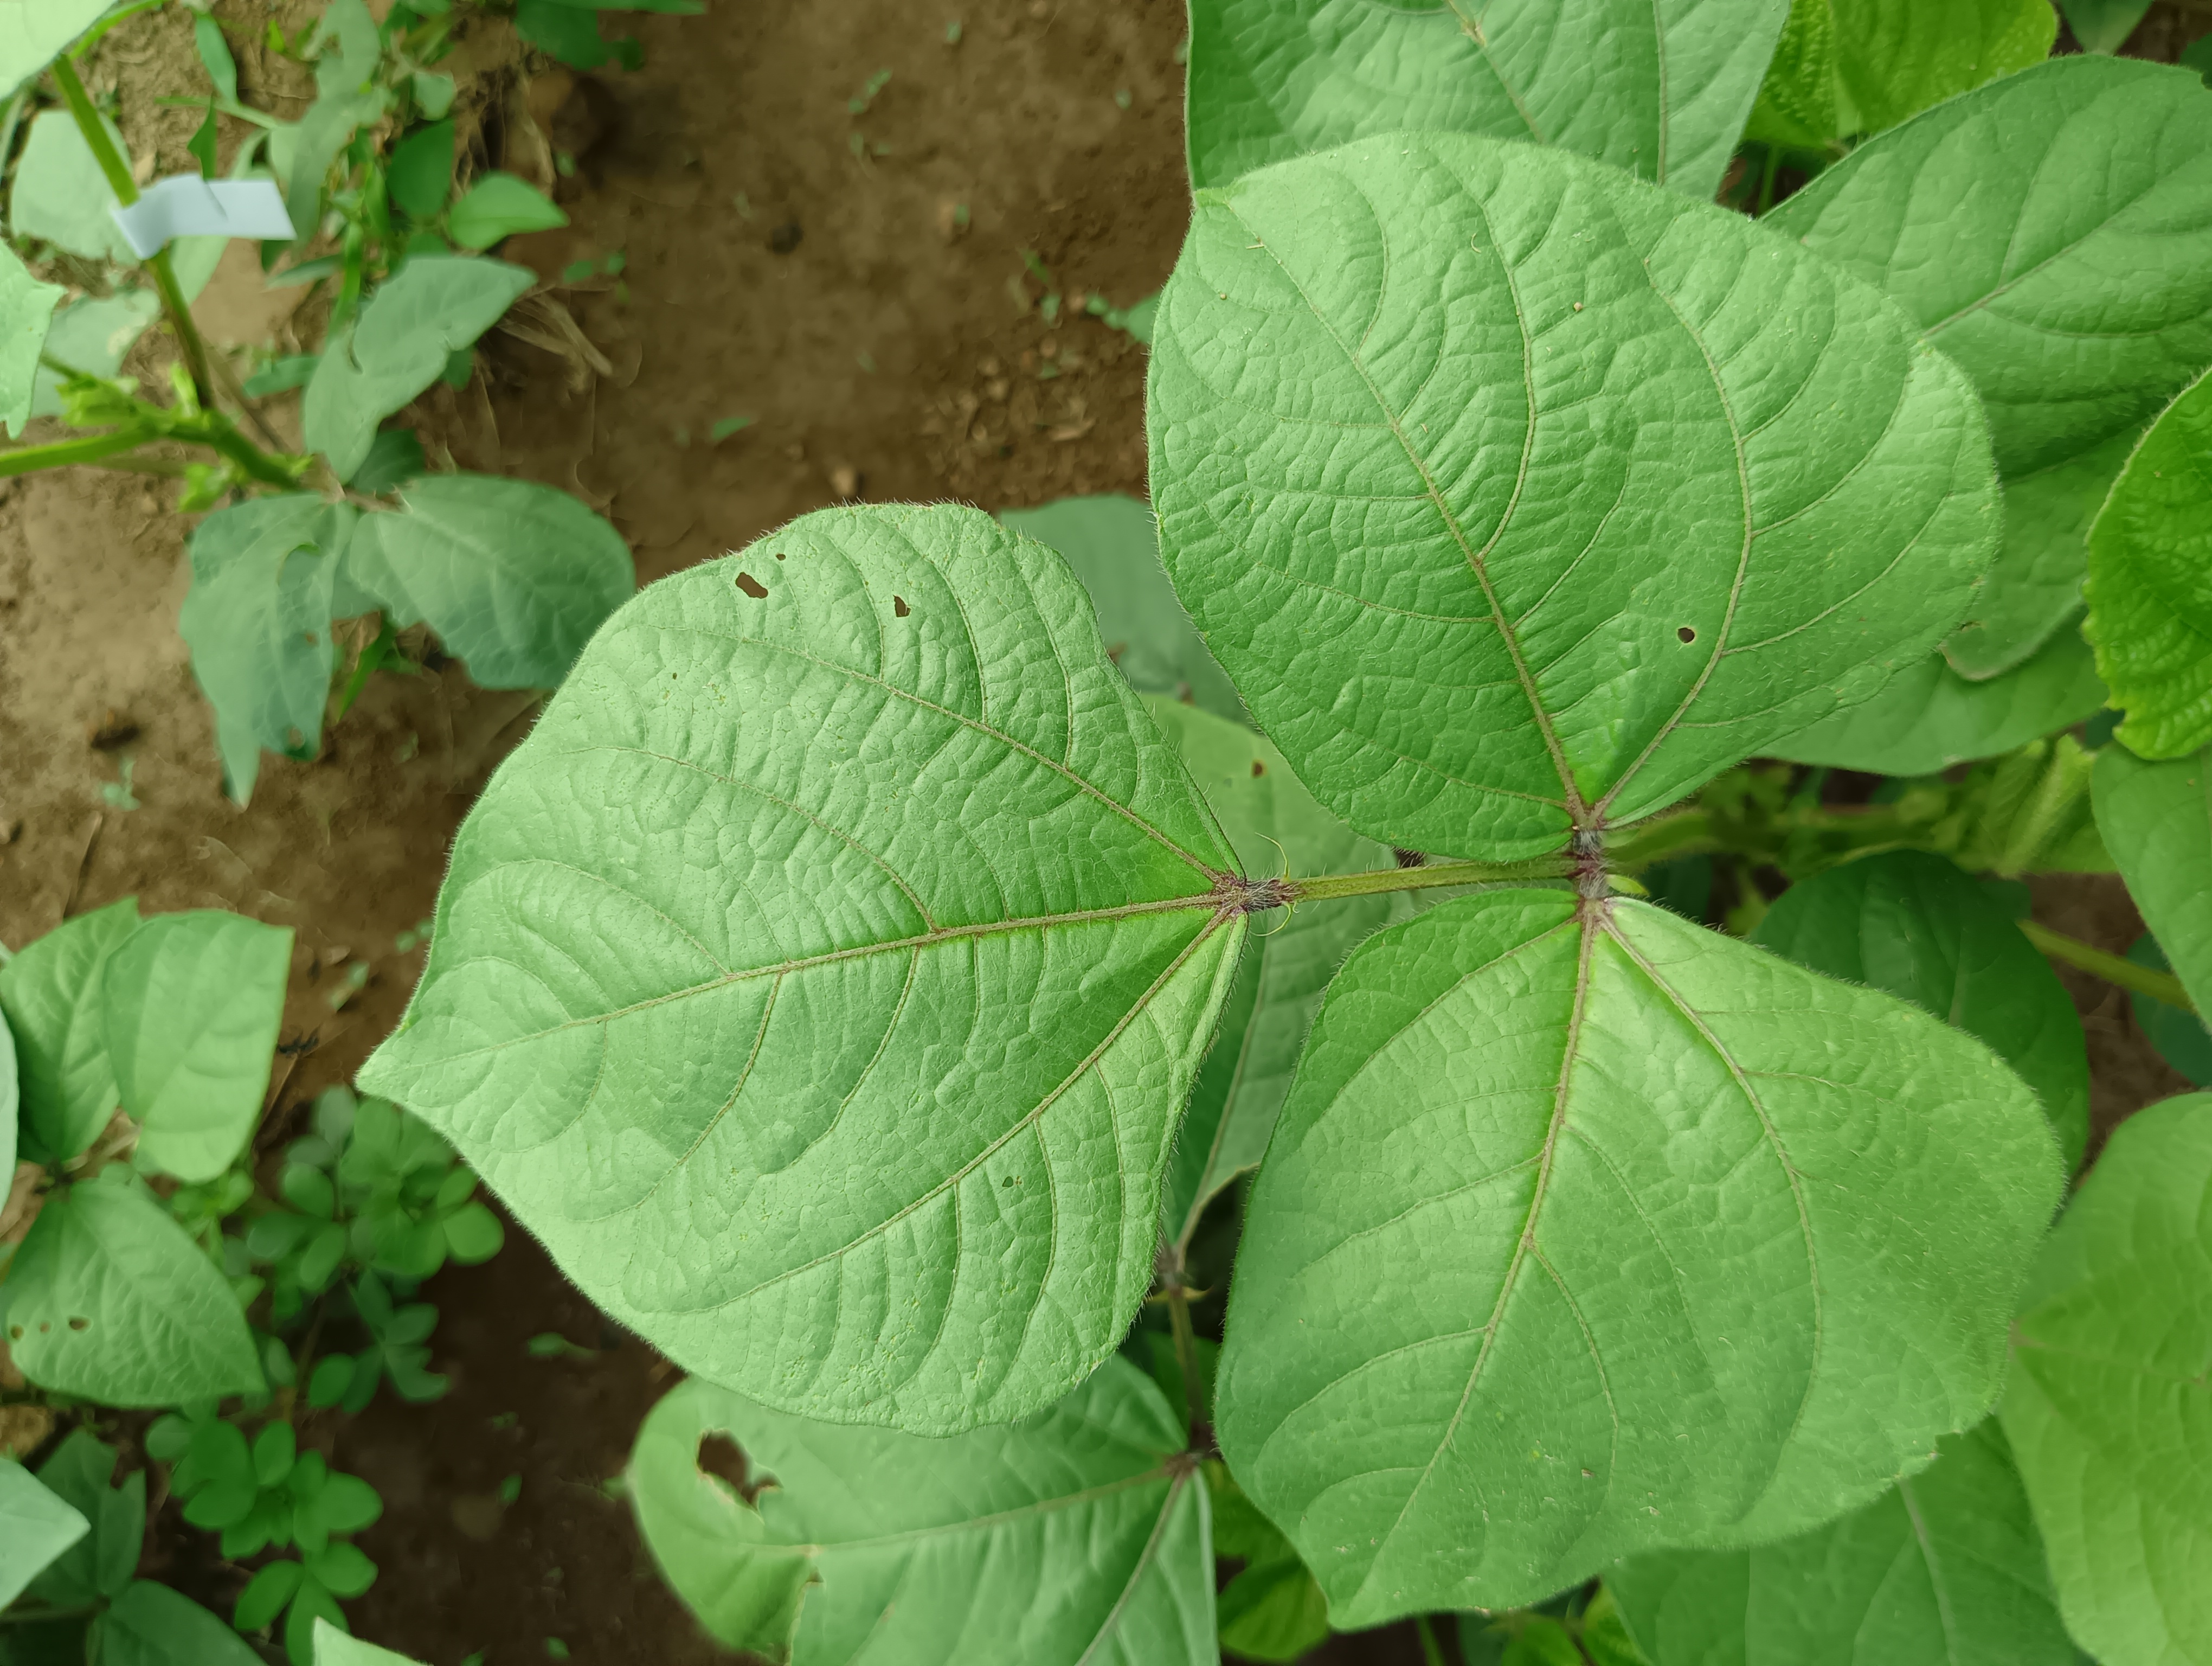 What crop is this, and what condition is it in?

mungbean, healthy
